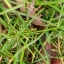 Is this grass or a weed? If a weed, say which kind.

grass
